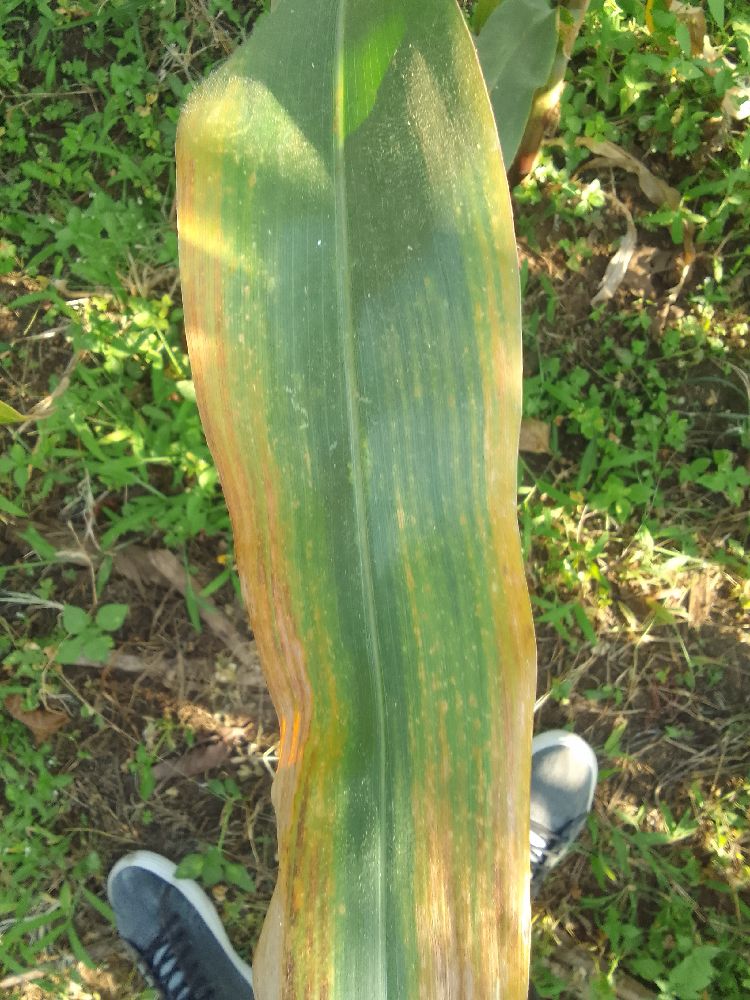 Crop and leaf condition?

maize, maize lethal necrosis
